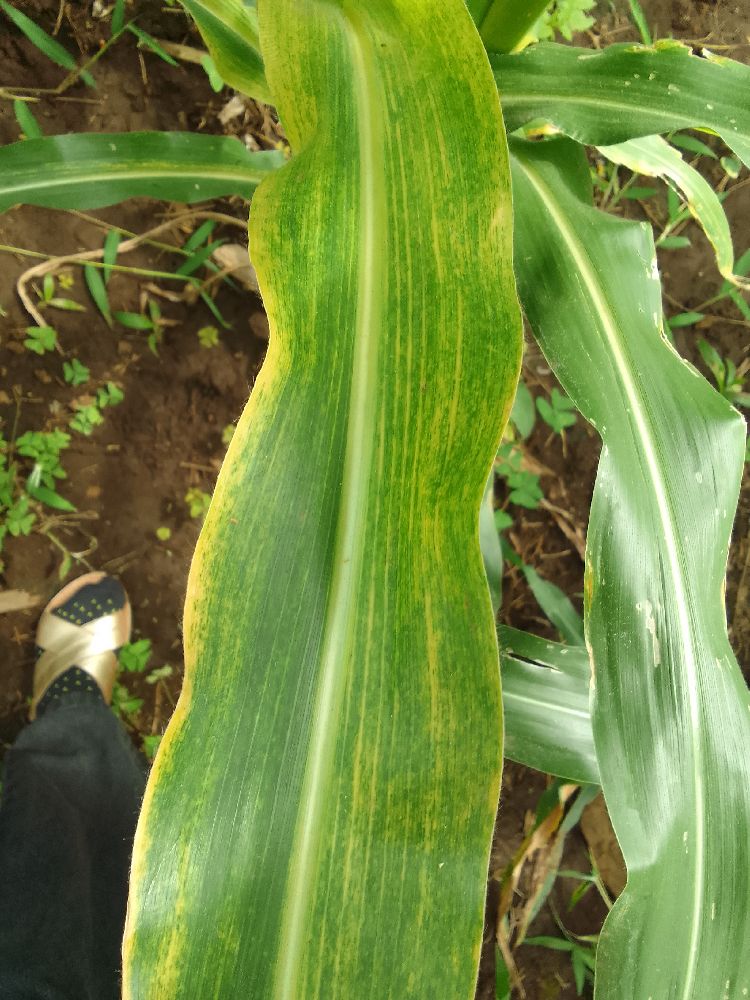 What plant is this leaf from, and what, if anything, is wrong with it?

maize, maize lethal necrosis
